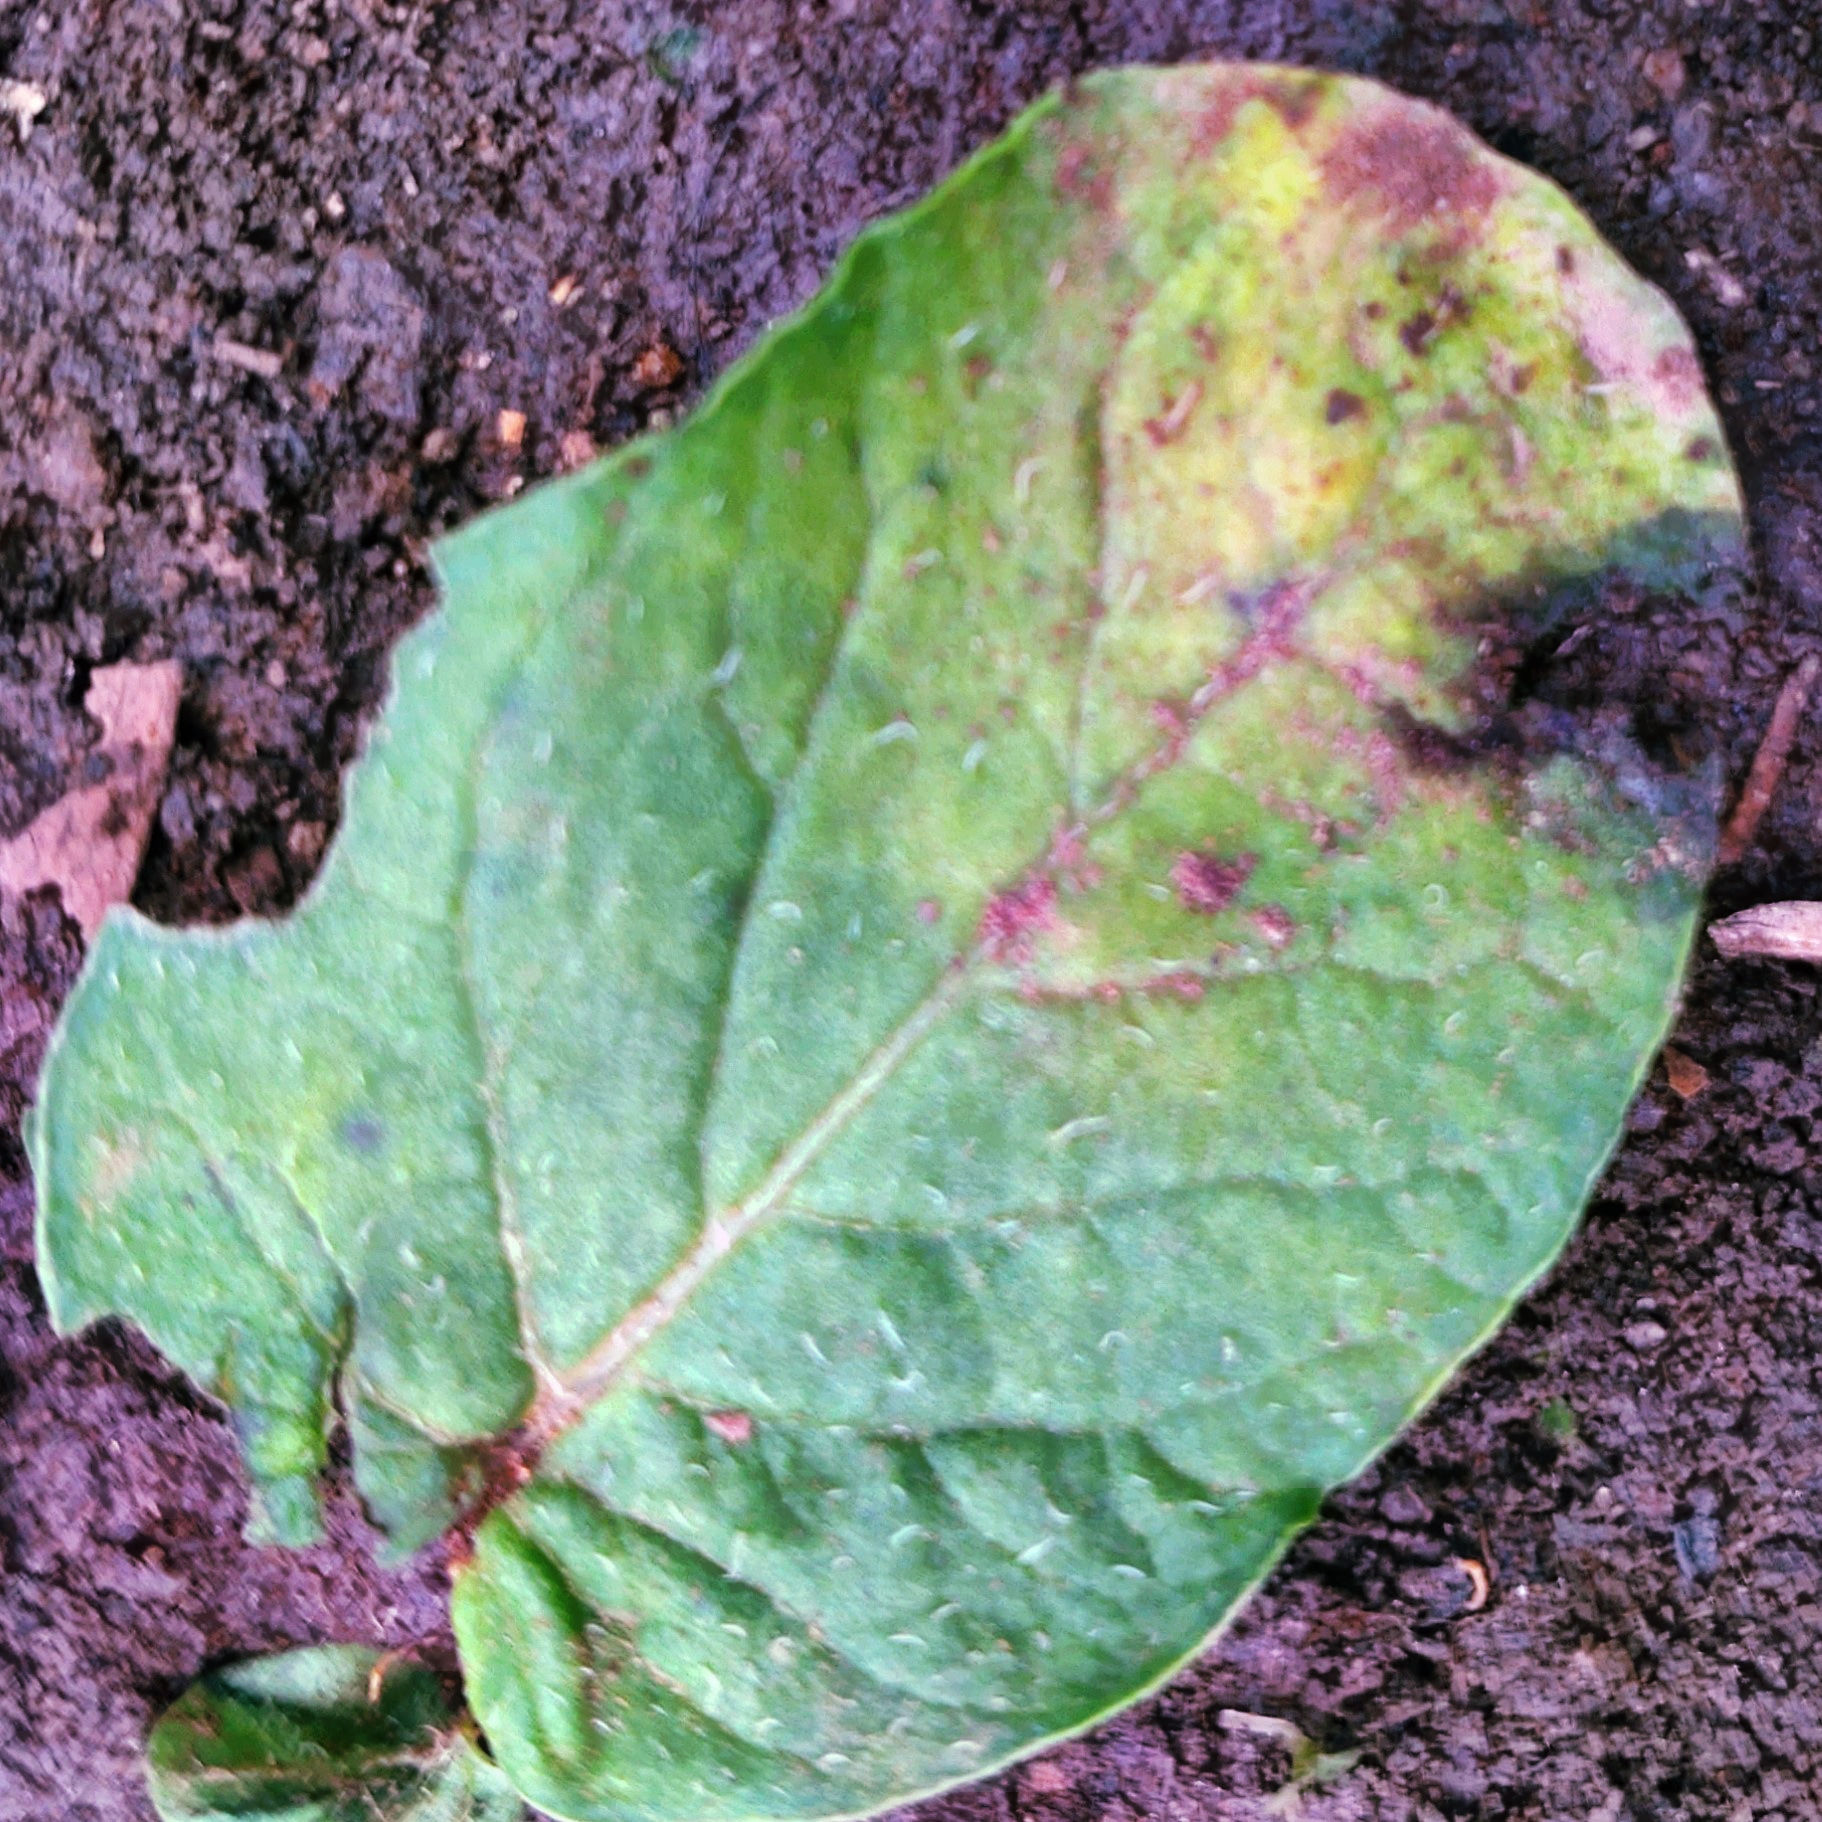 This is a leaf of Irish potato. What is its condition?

late blight
